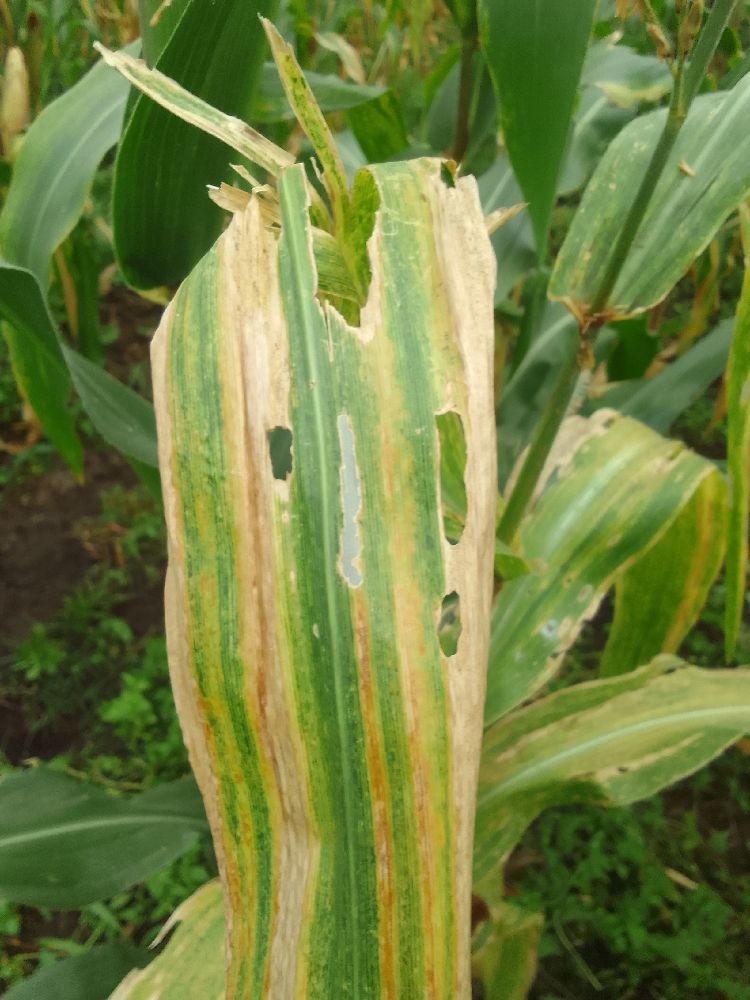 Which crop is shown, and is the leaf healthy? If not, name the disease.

maize, maize lethal necrosis
